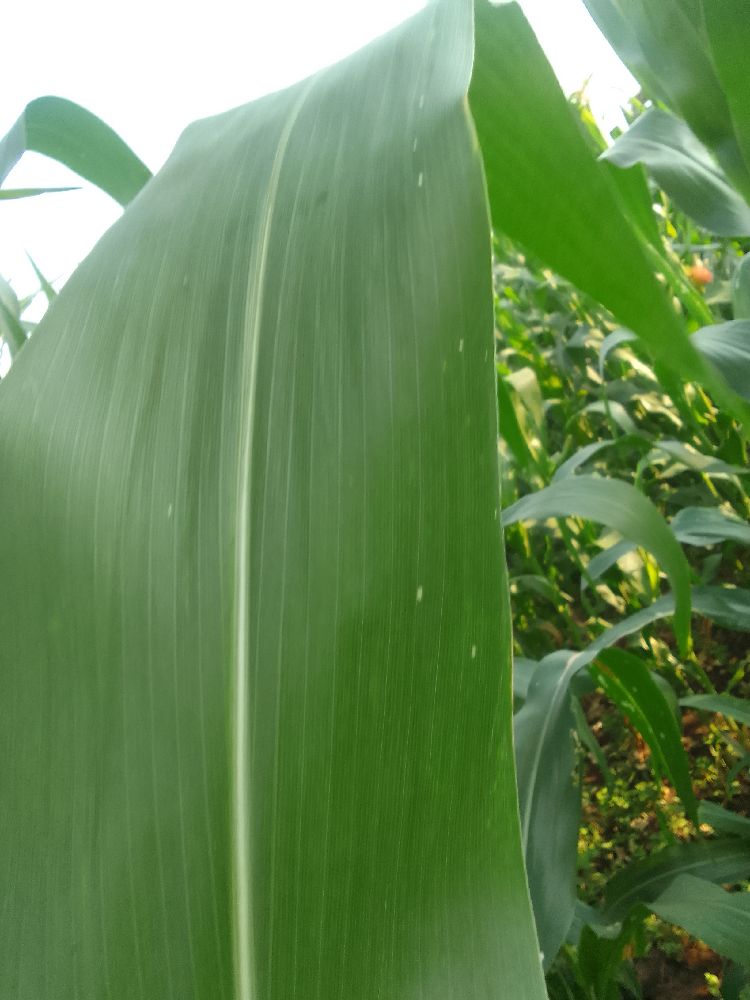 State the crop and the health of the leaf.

maize, healthy
